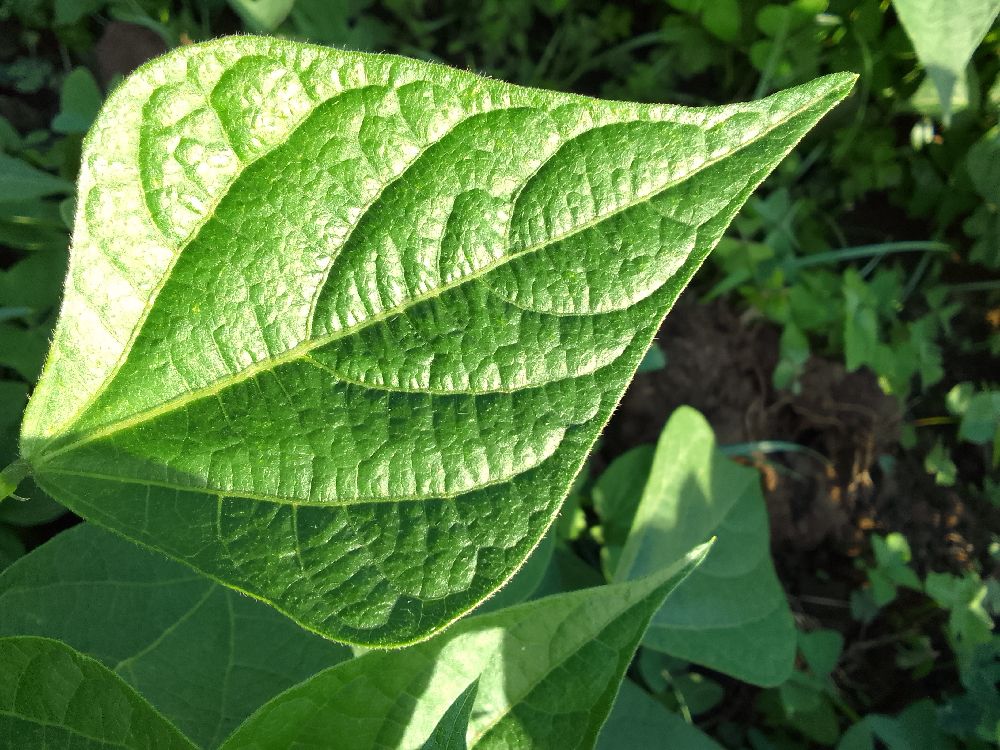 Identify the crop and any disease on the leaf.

common bean, healthy
